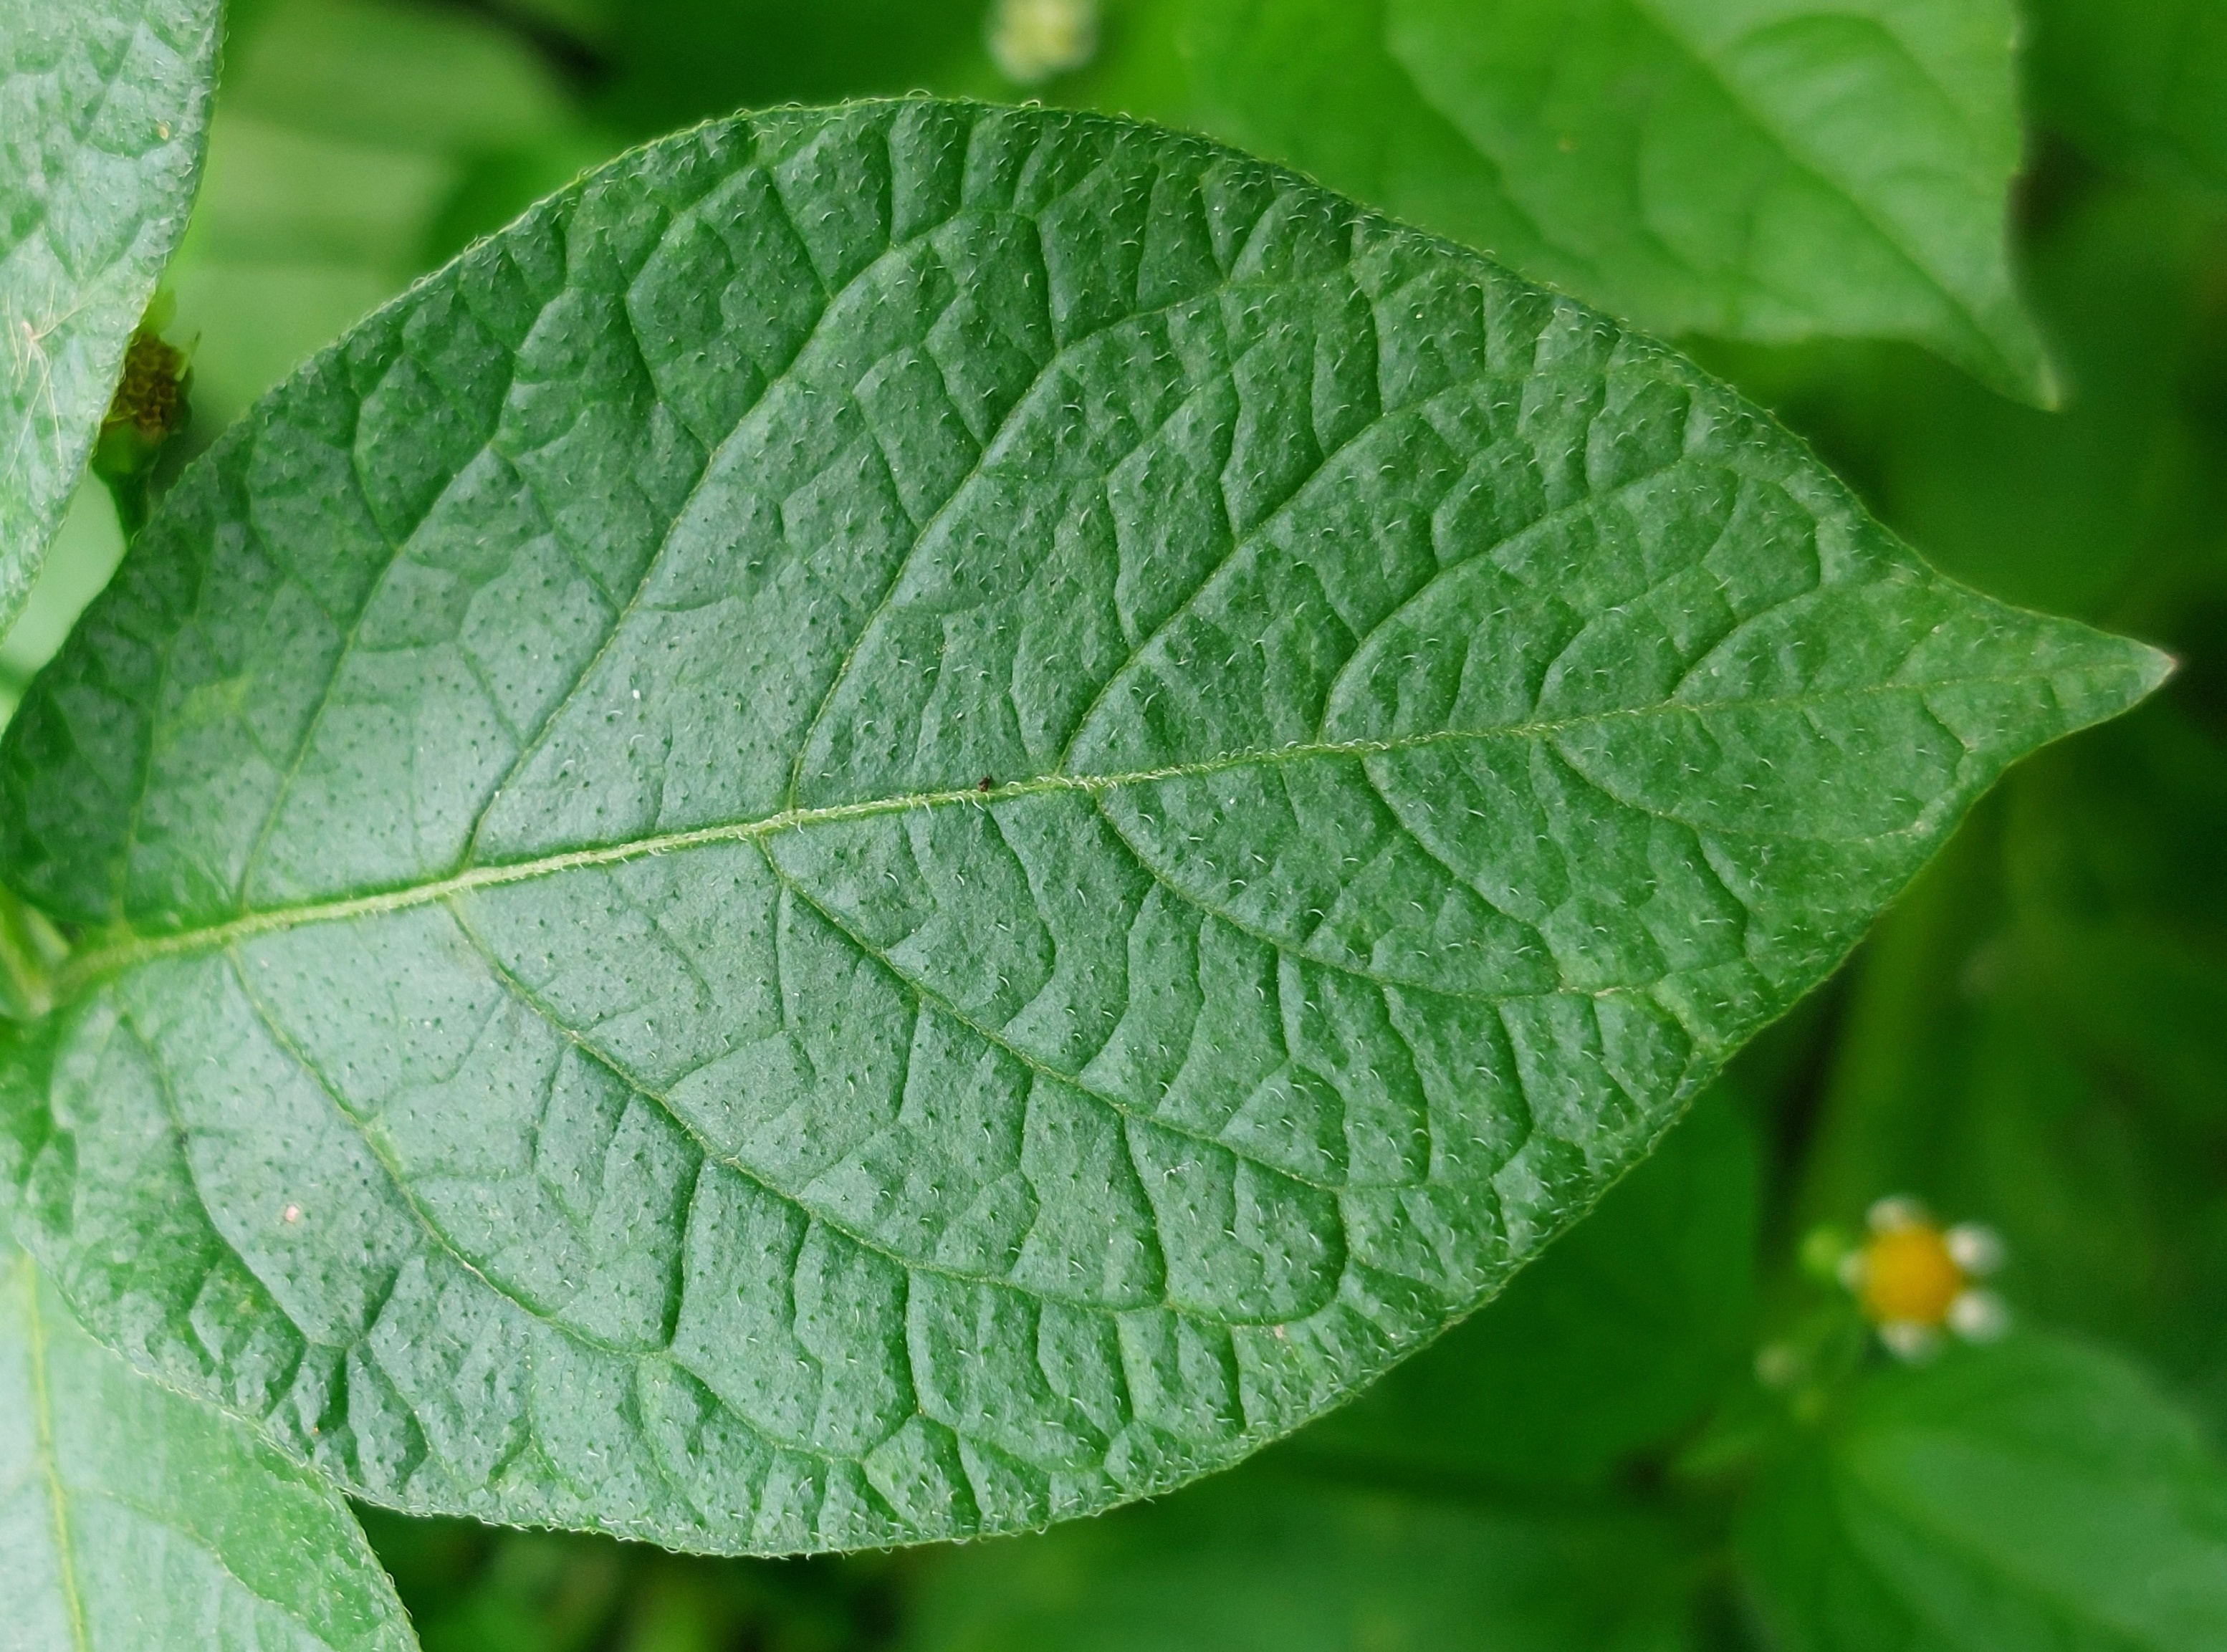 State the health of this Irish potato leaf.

healthy
